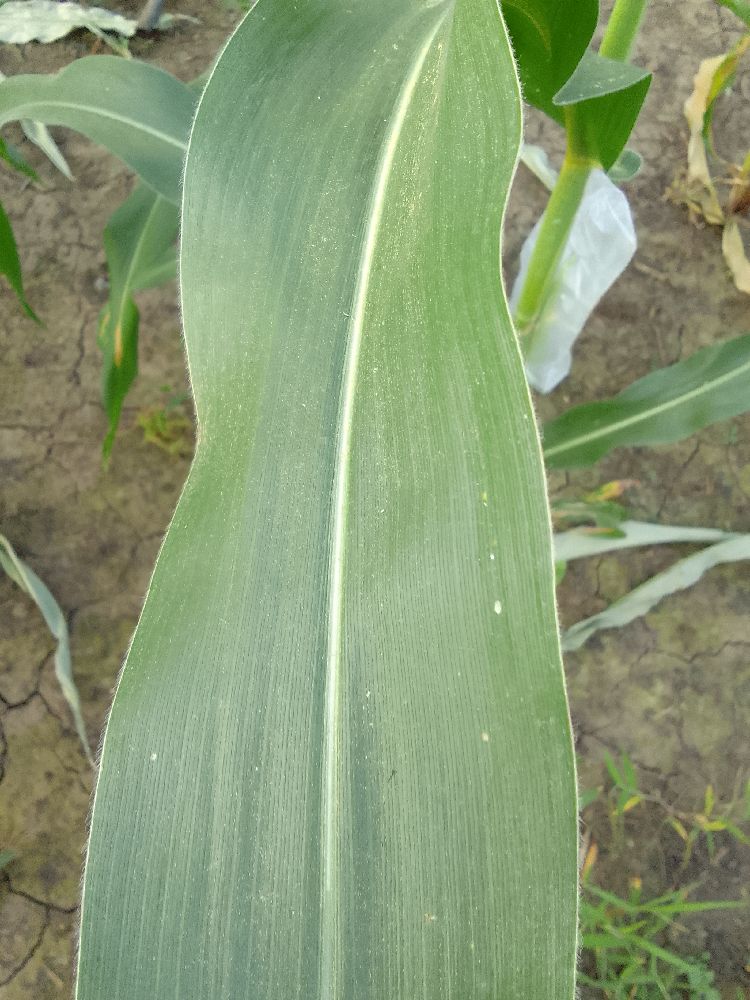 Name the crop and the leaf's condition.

maize, healthy
